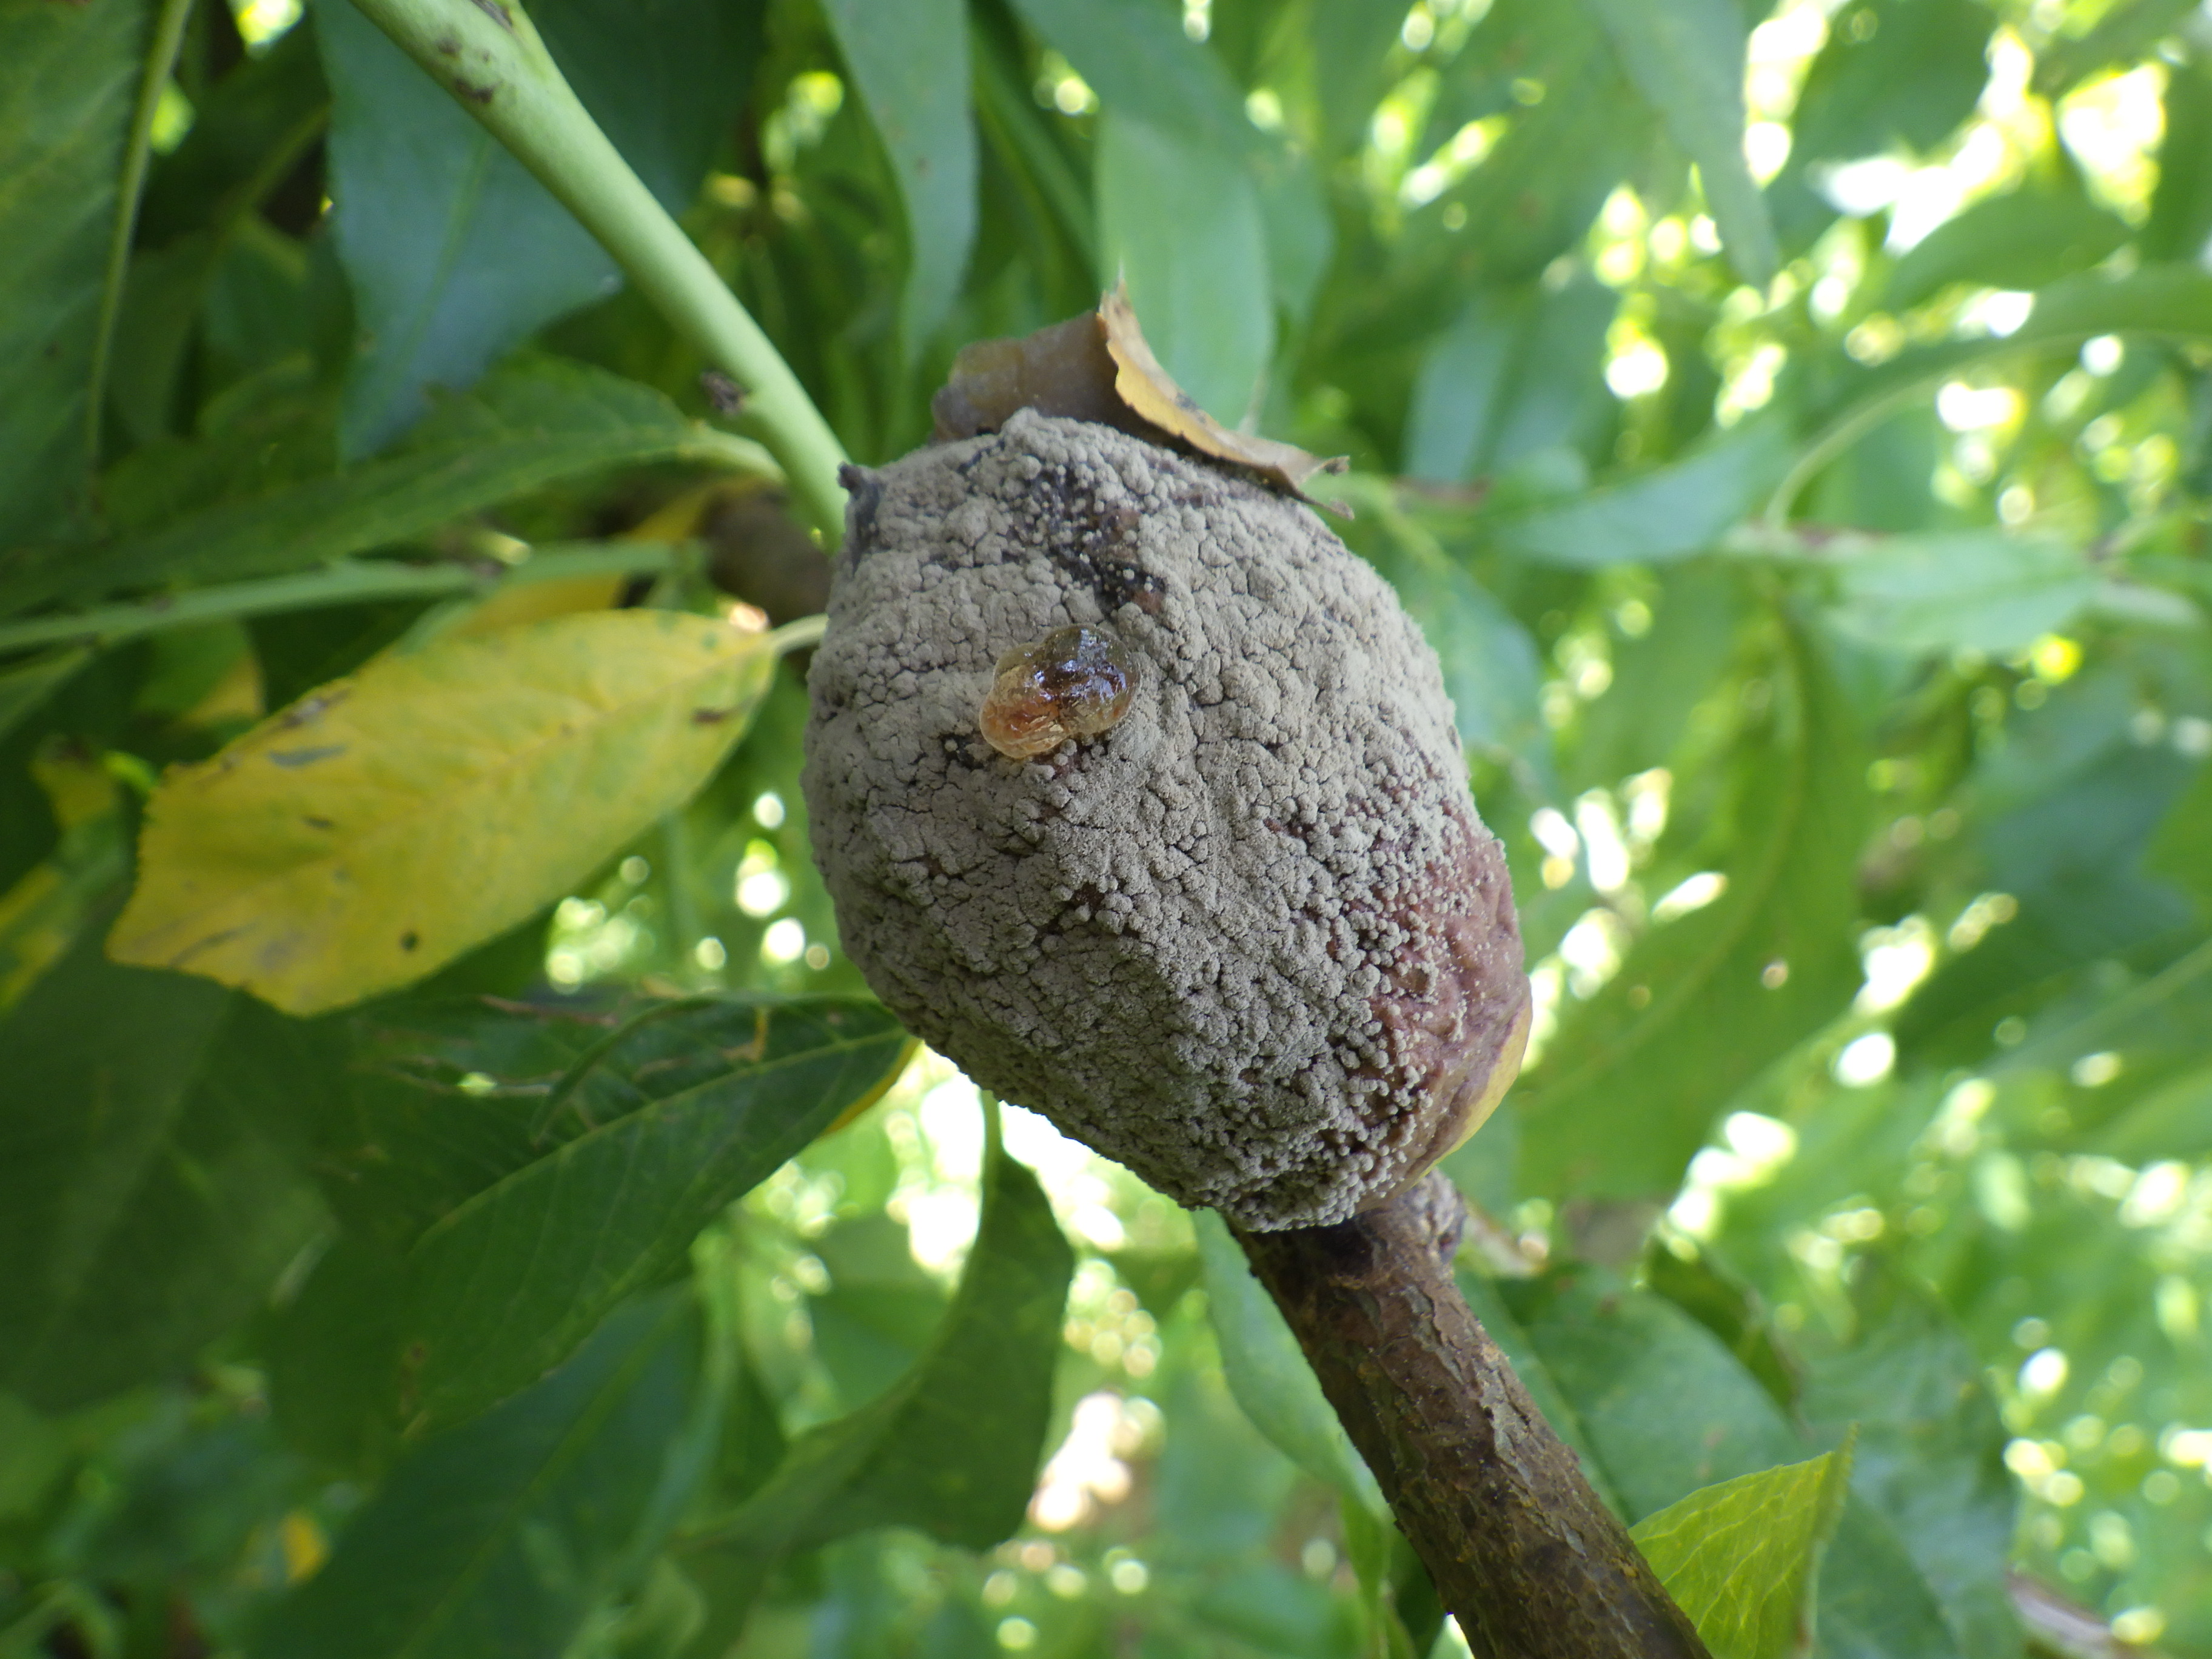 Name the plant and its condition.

peach, brown rot, shot hole disease
